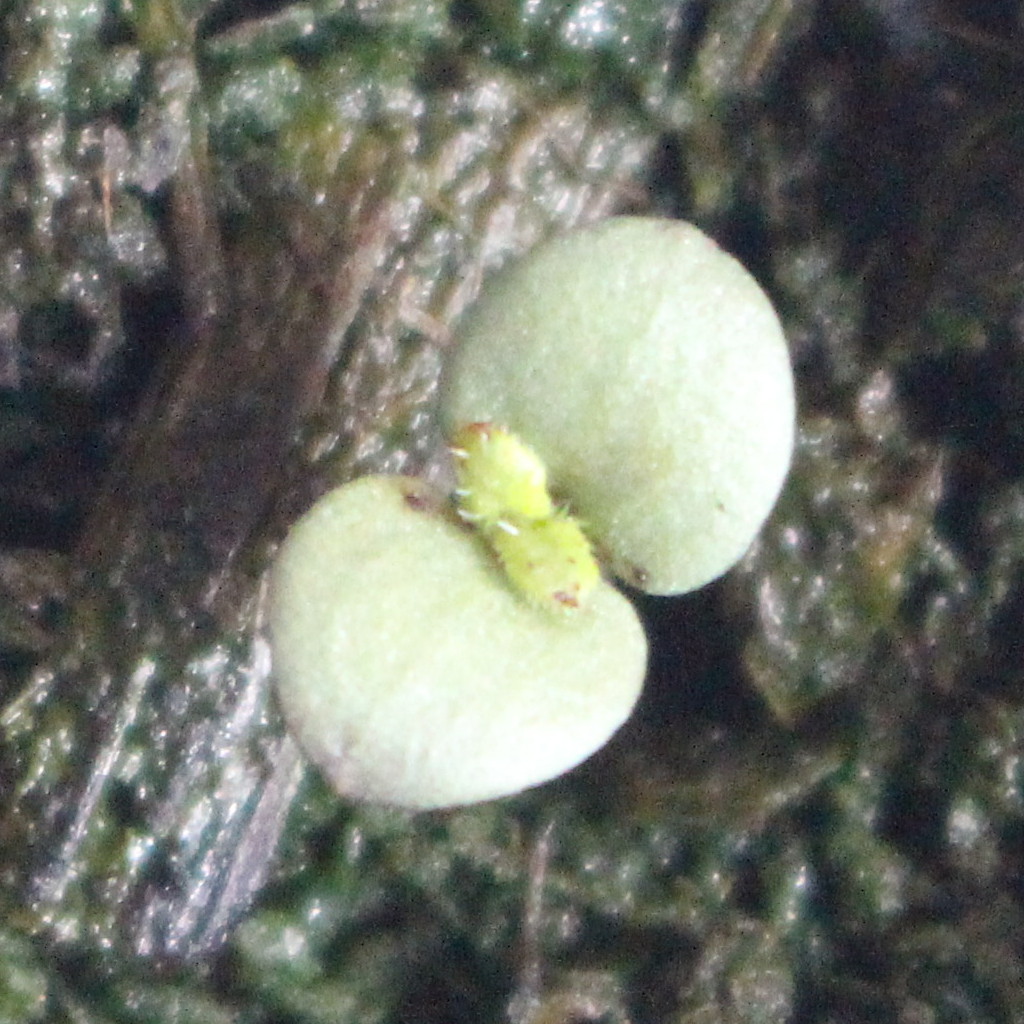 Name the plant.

Veronica persica
